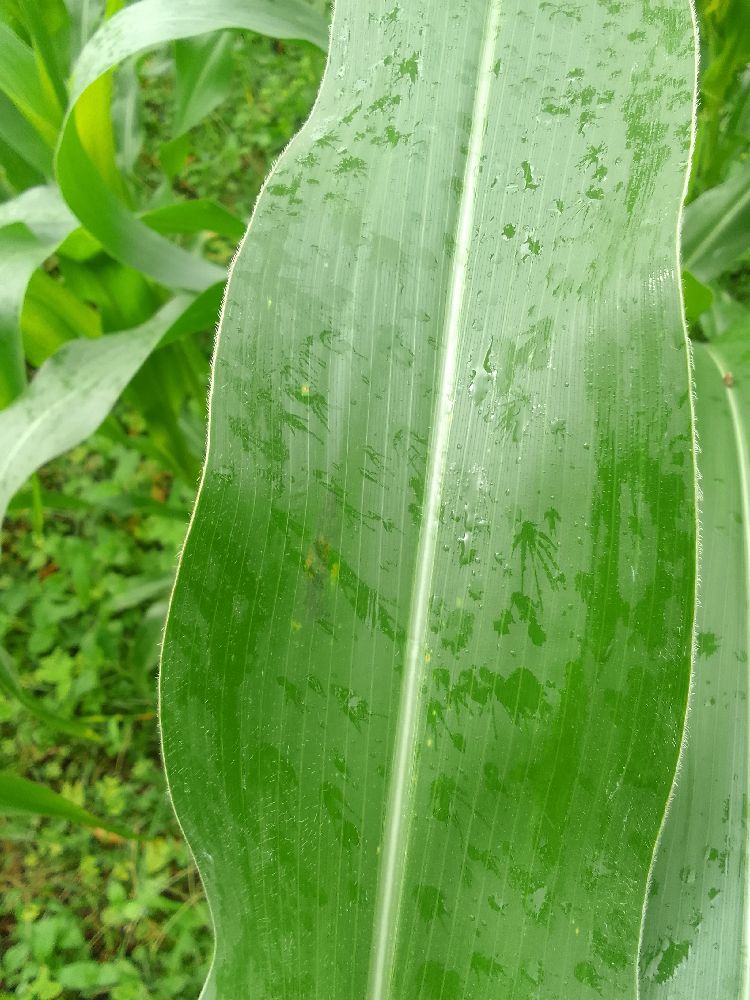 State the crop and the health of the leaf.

maize, healthy
